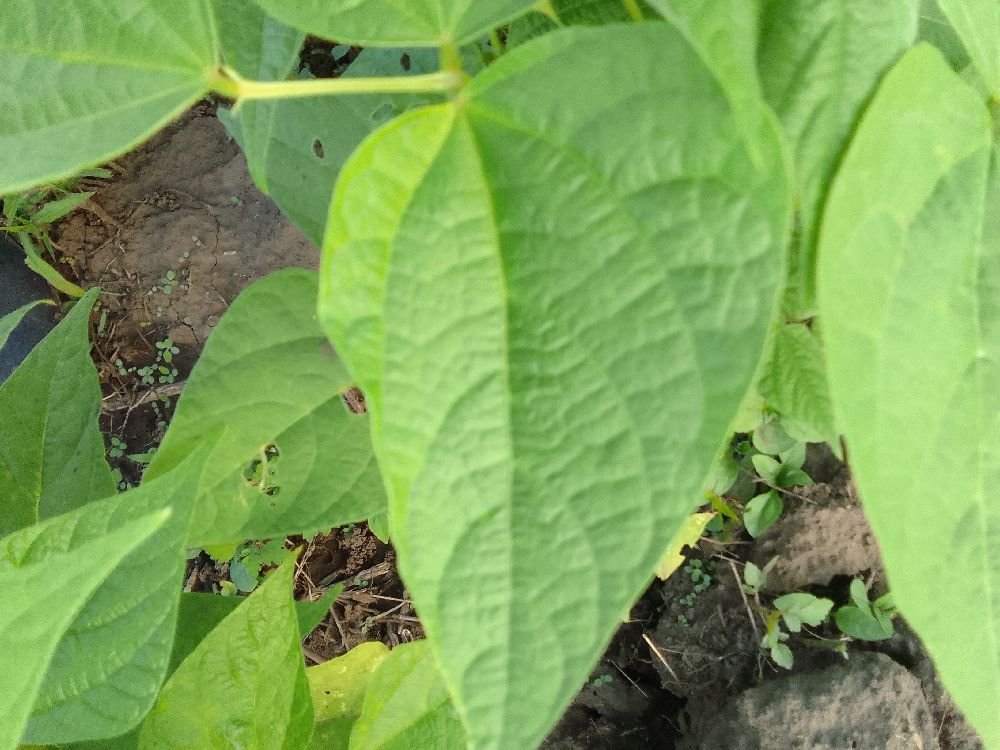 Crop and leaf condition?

common bean, healthy
